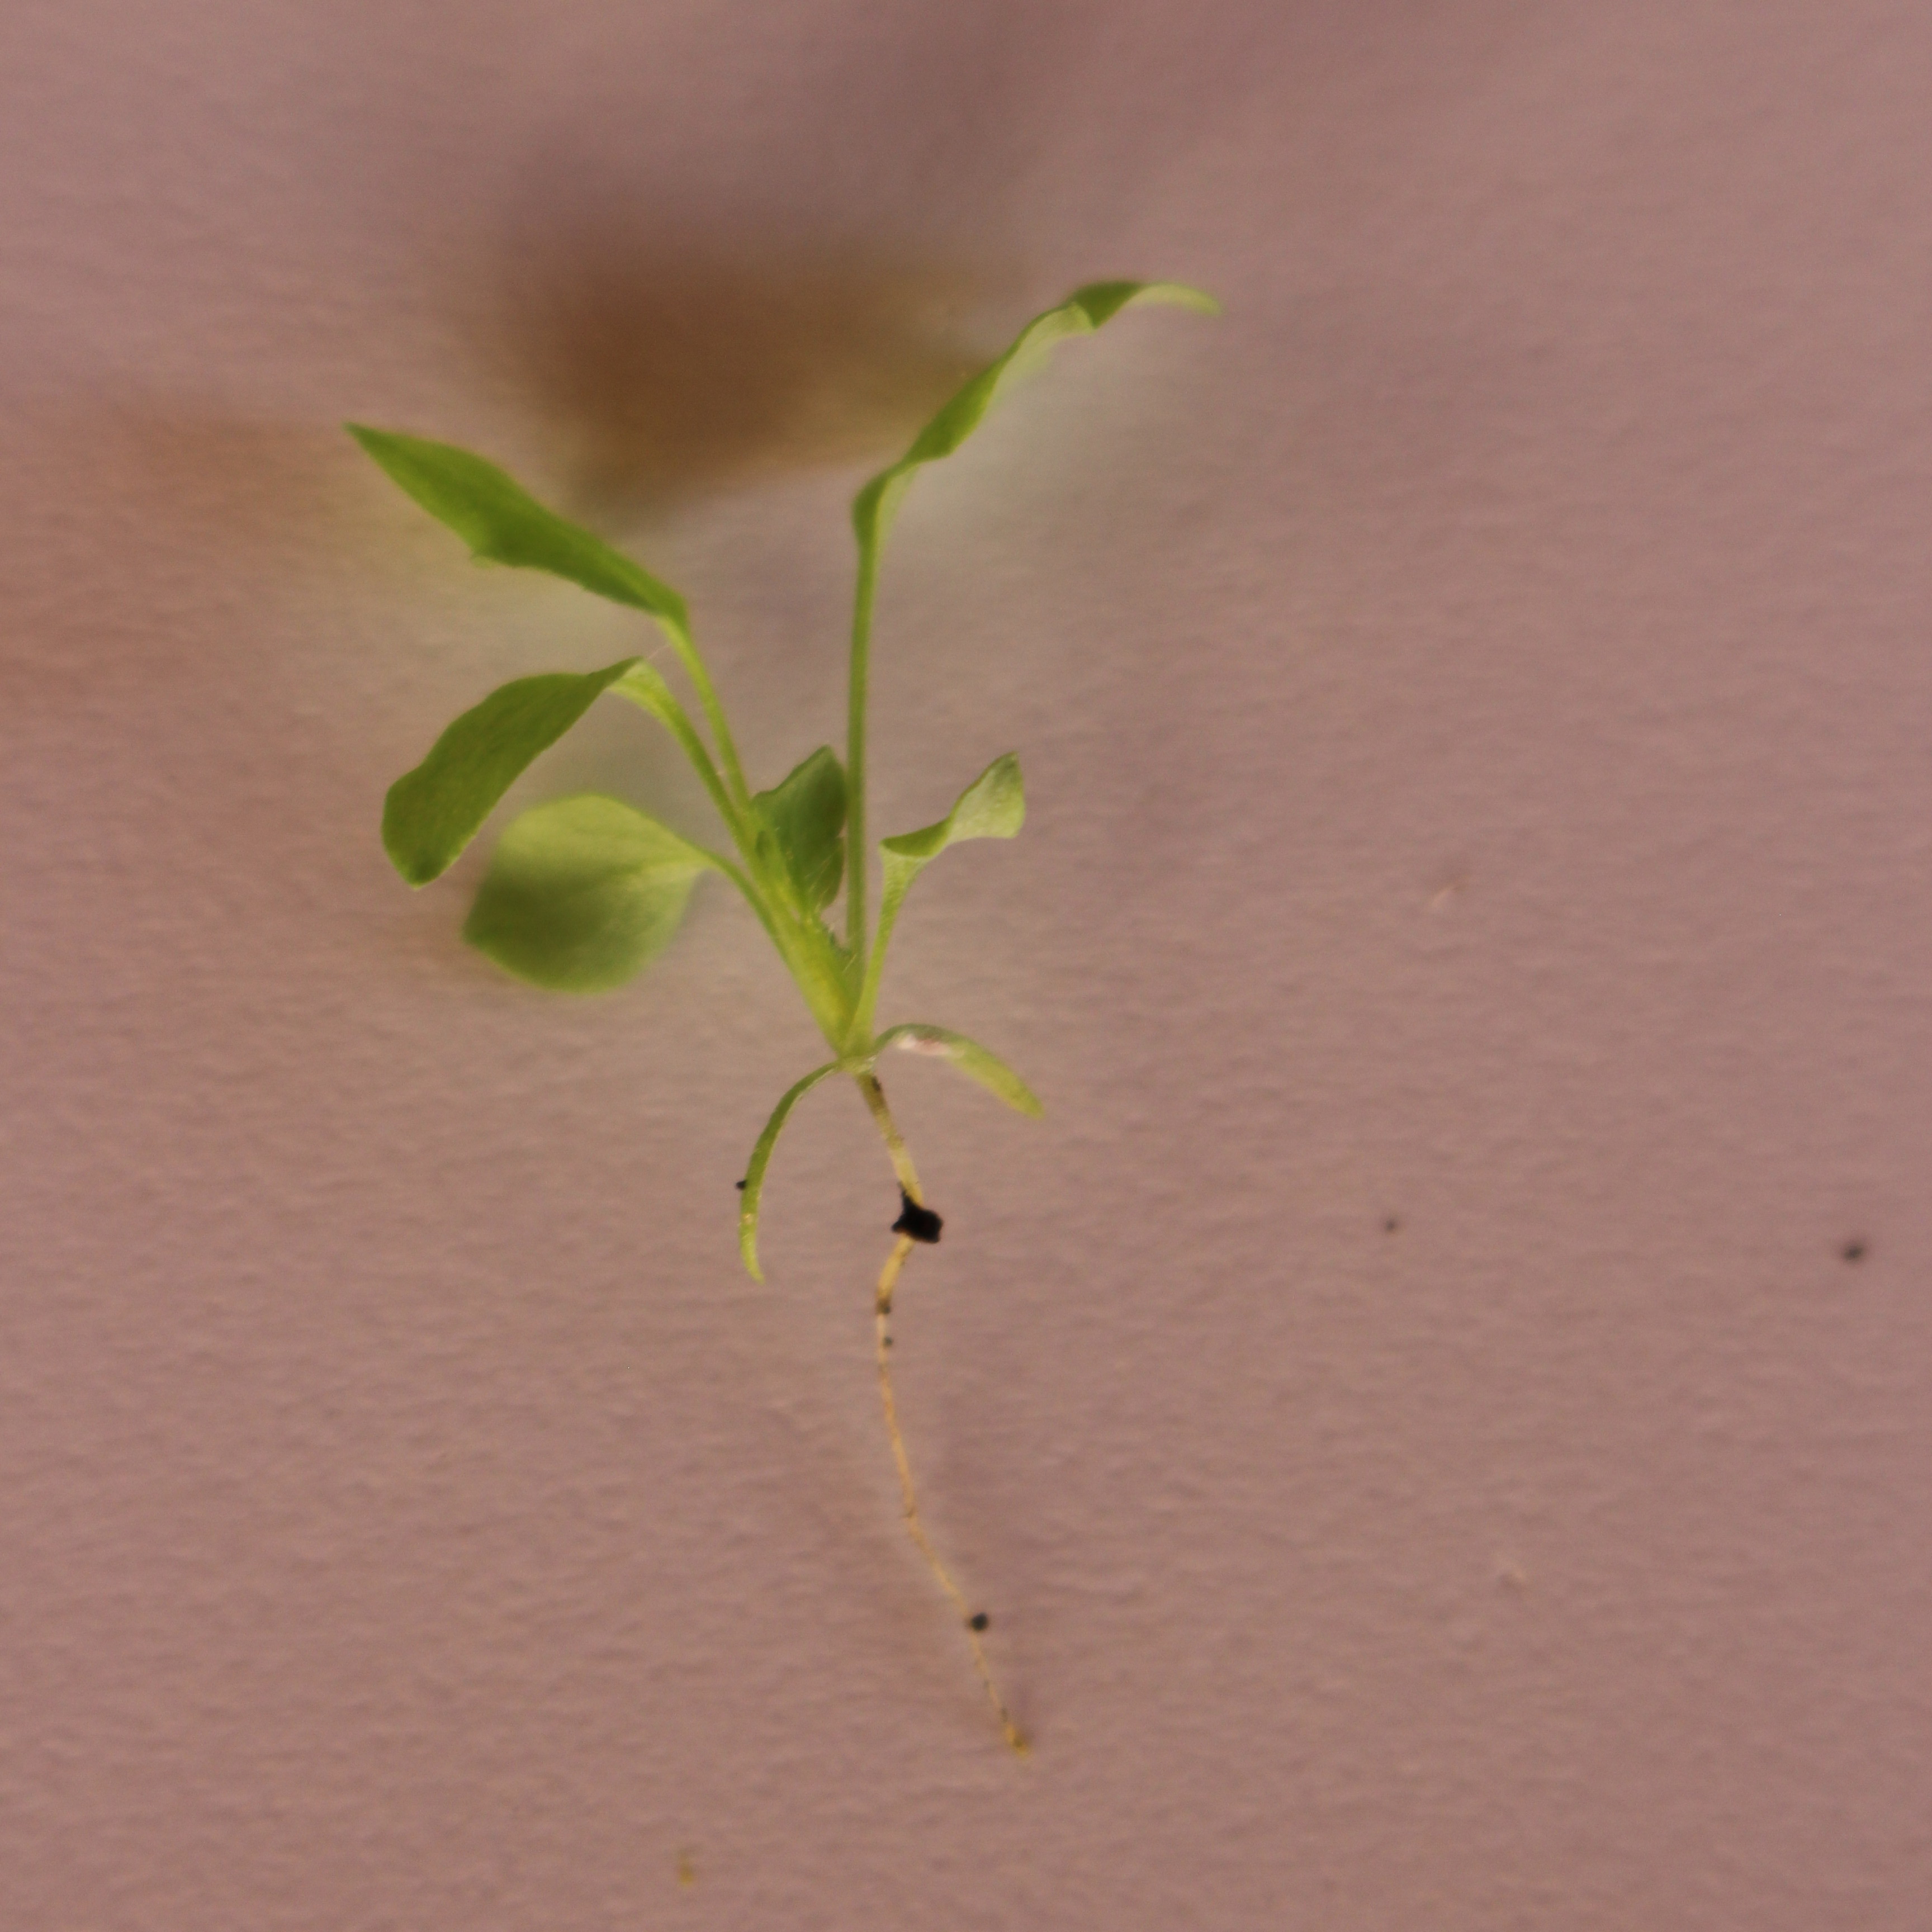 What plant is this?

Papaver rhoeas
